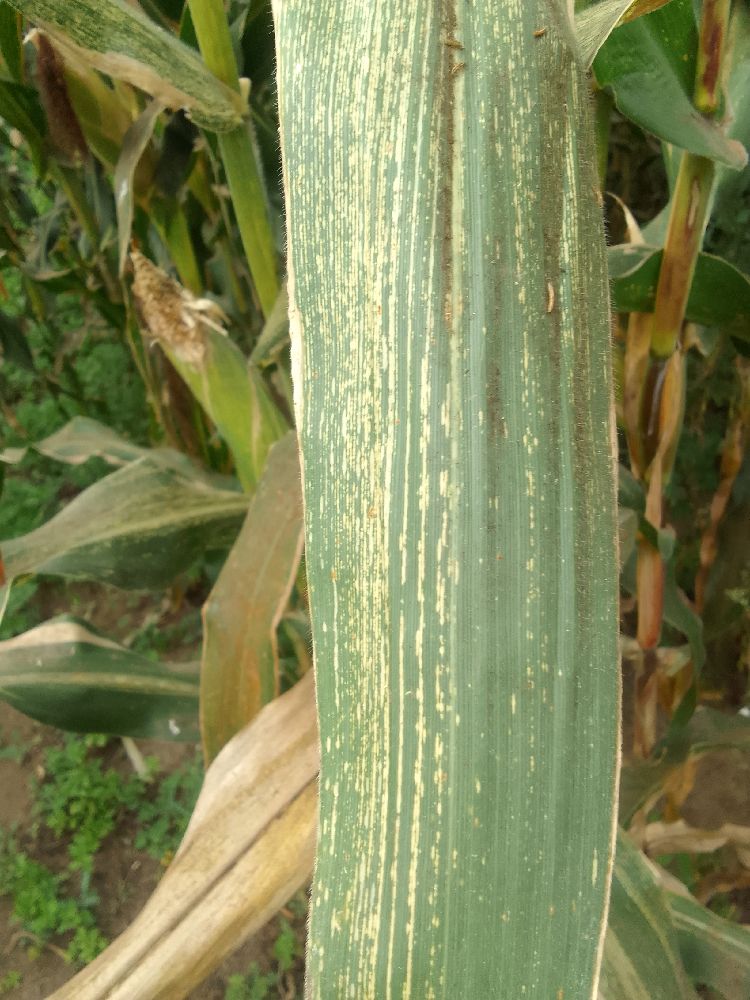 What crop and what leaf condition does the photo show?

maize, maize streak virus
